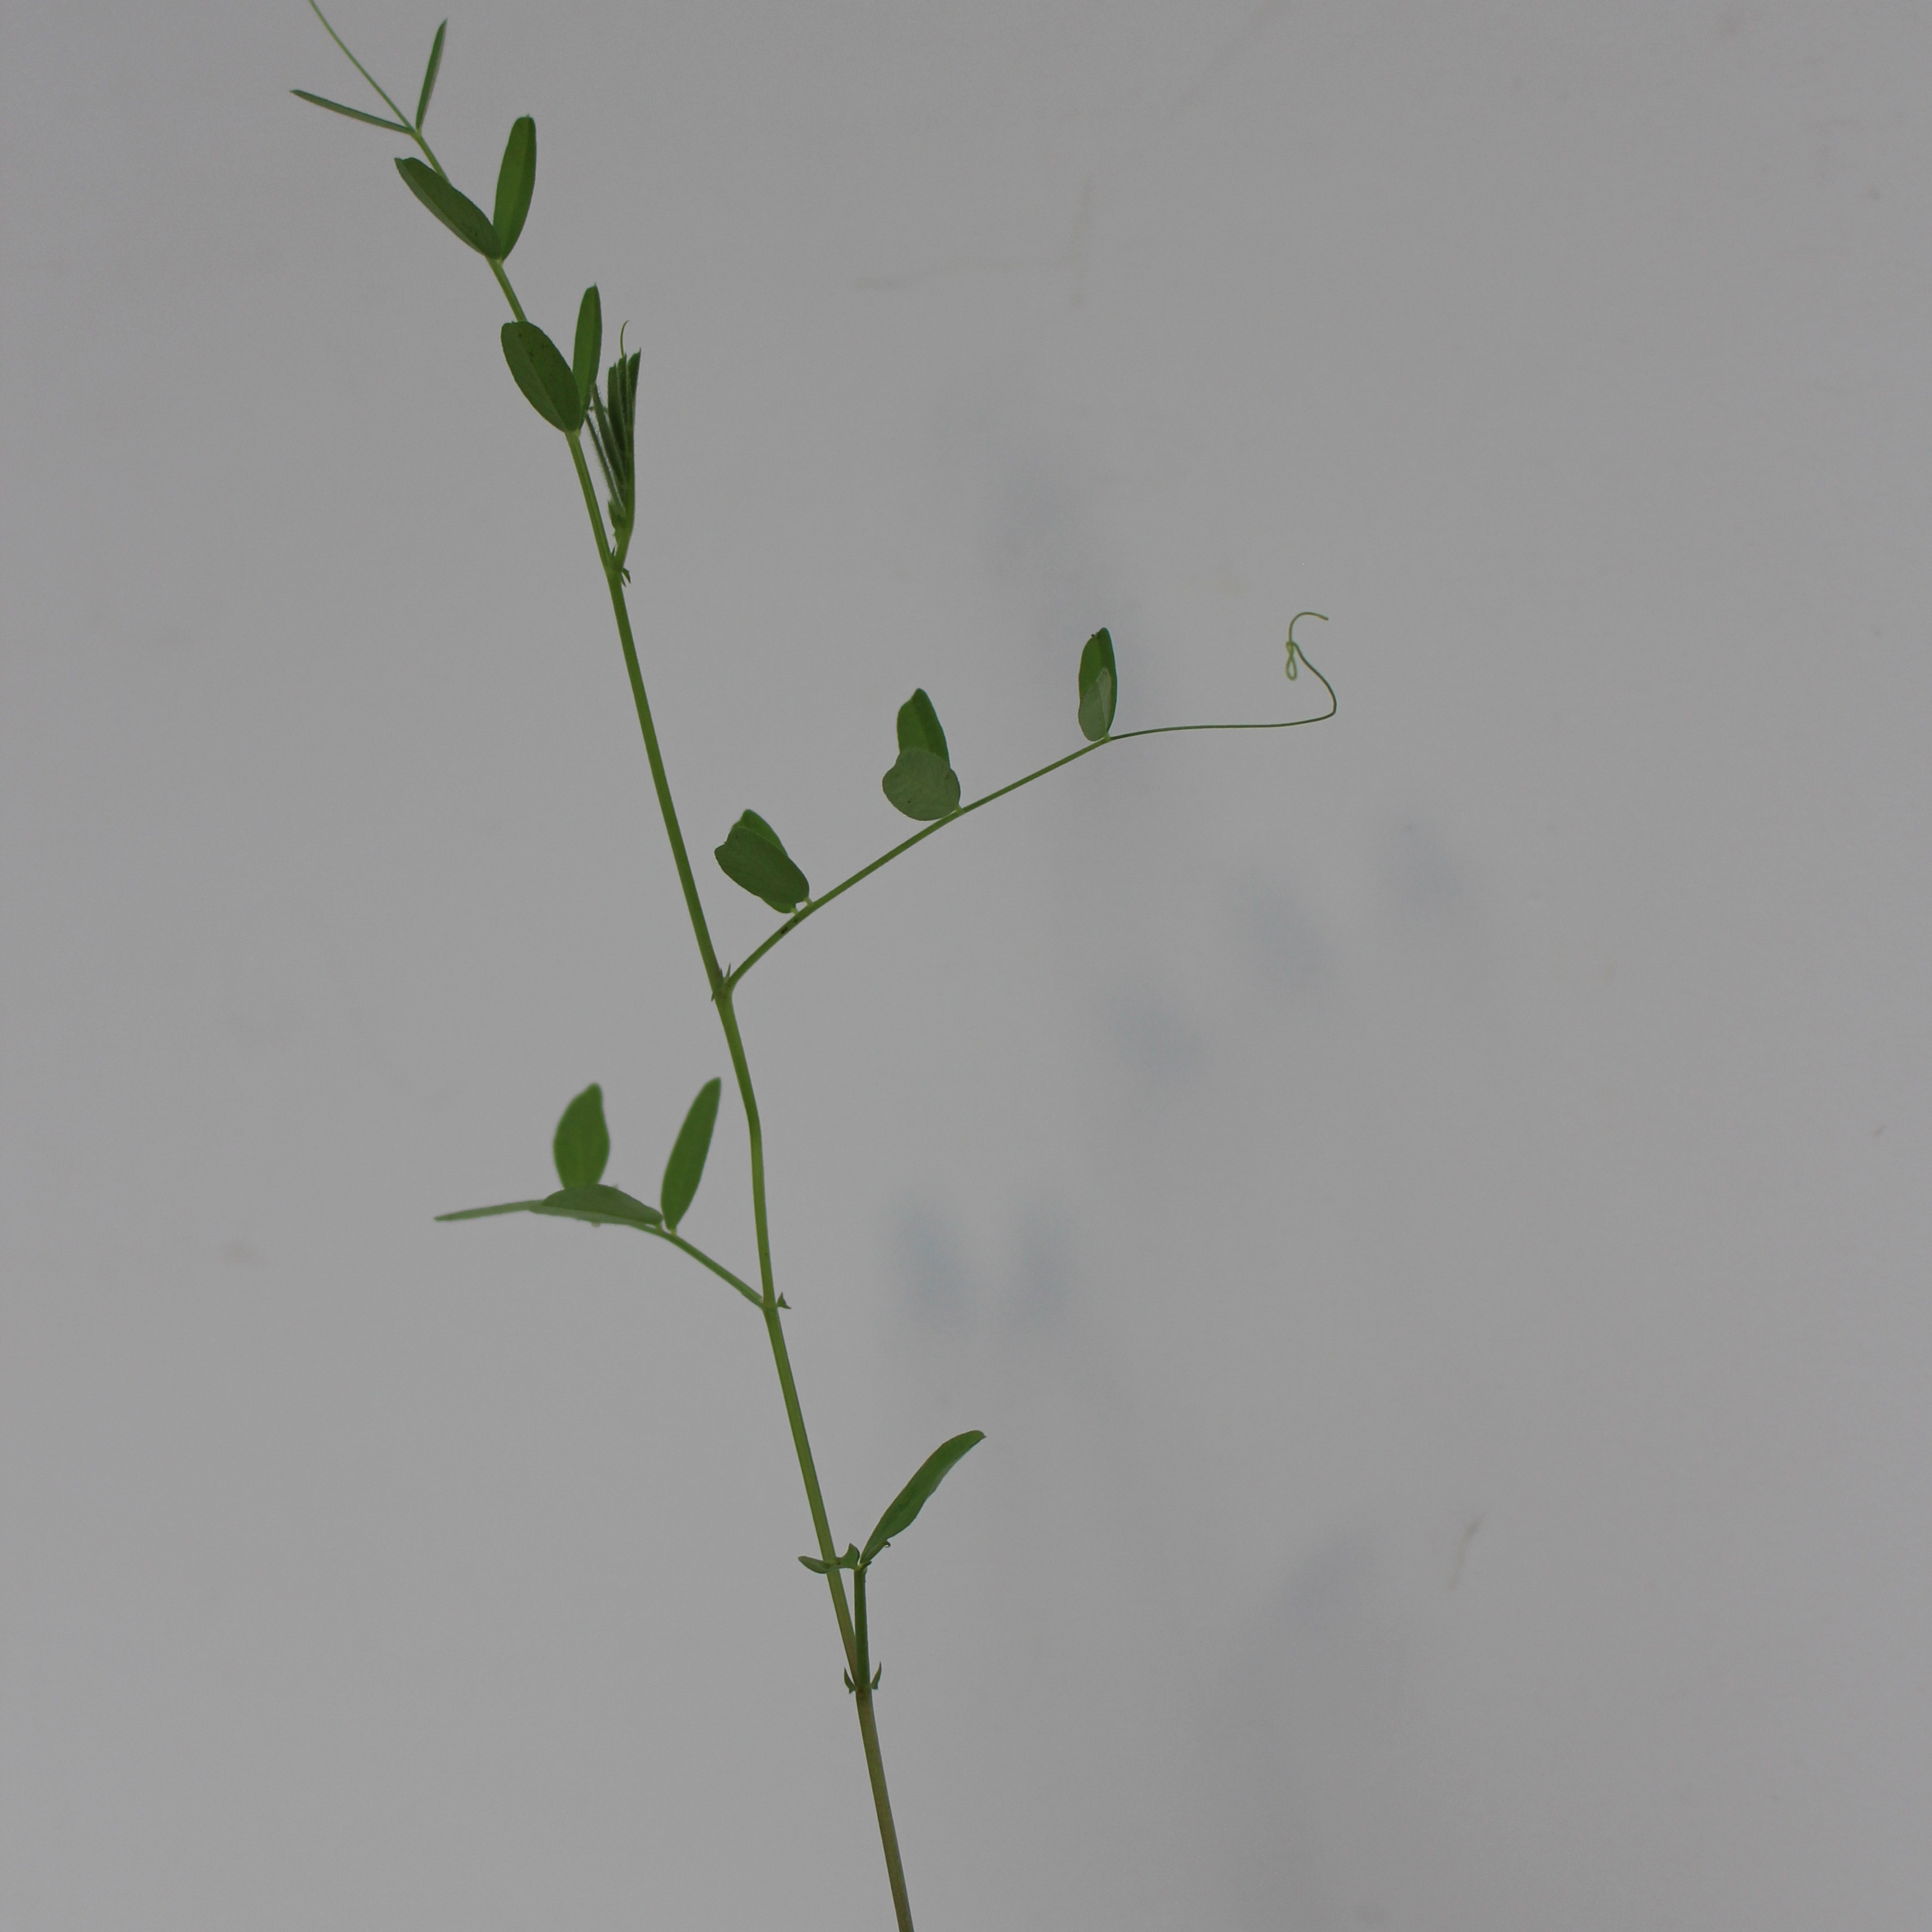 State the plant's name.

Vicia sativa
